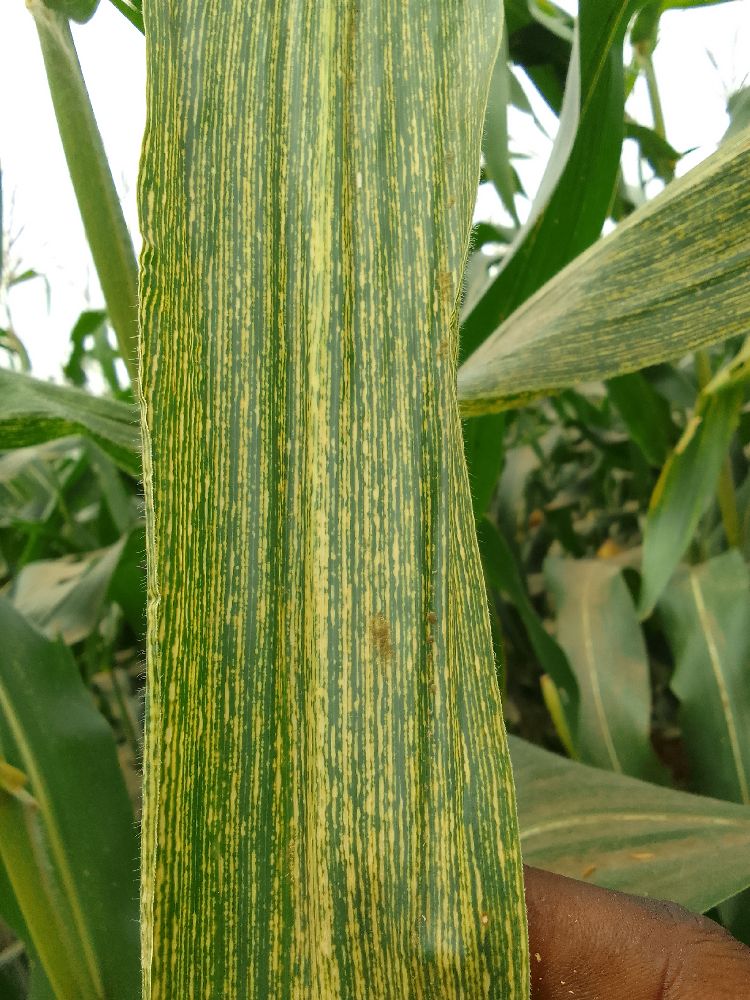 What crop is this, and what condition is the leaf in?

maize, maize streak virus
